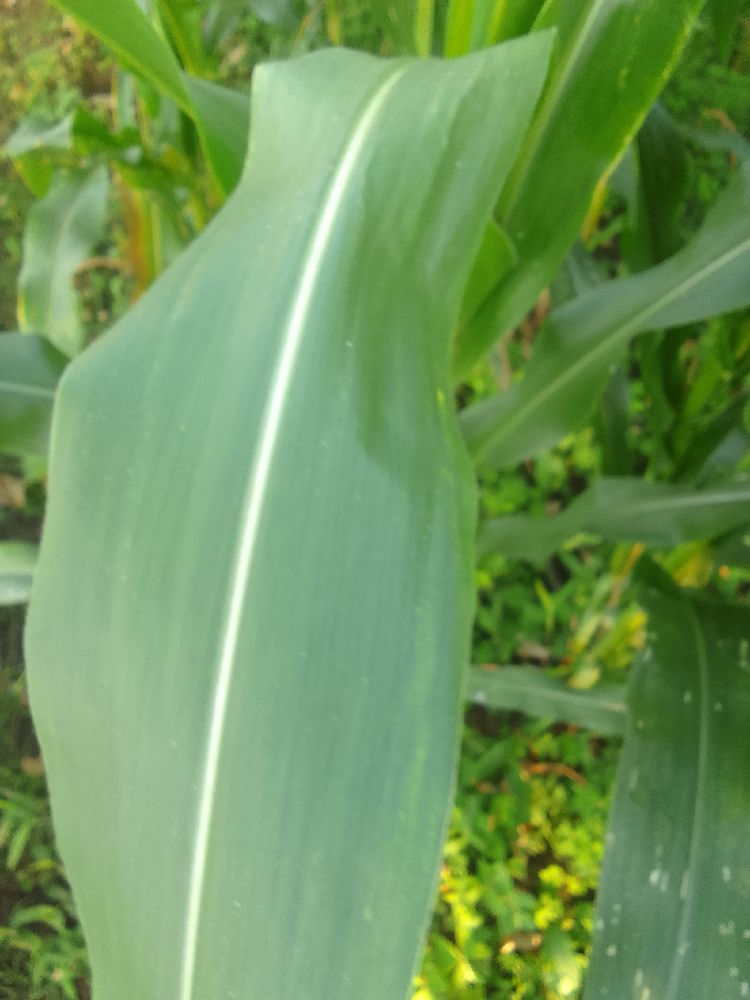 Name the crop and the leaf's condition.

maize, healthy
